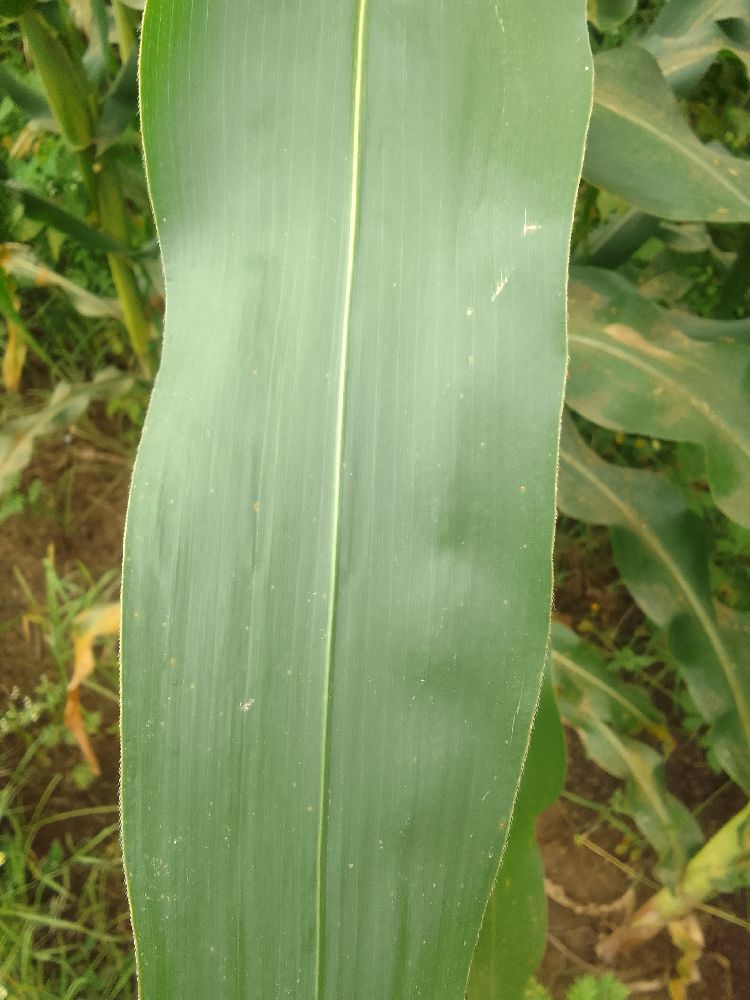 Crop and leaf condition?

maize, healthy
